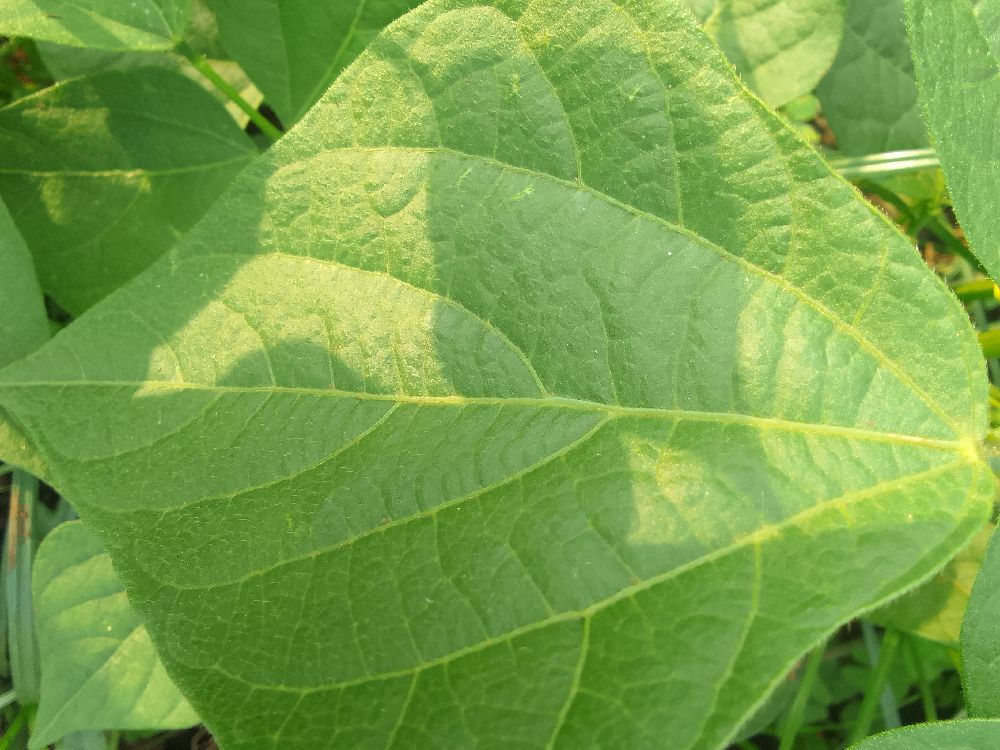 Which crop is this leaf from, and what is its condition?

common bean, healthy
